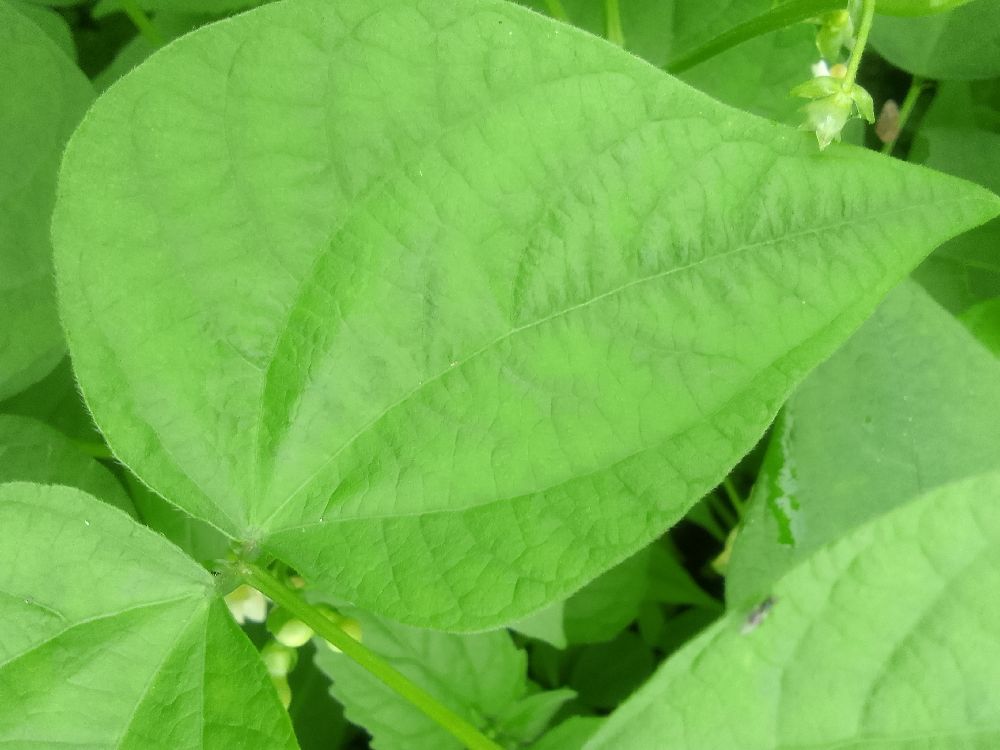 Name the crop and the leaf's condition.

common bean, healthy
